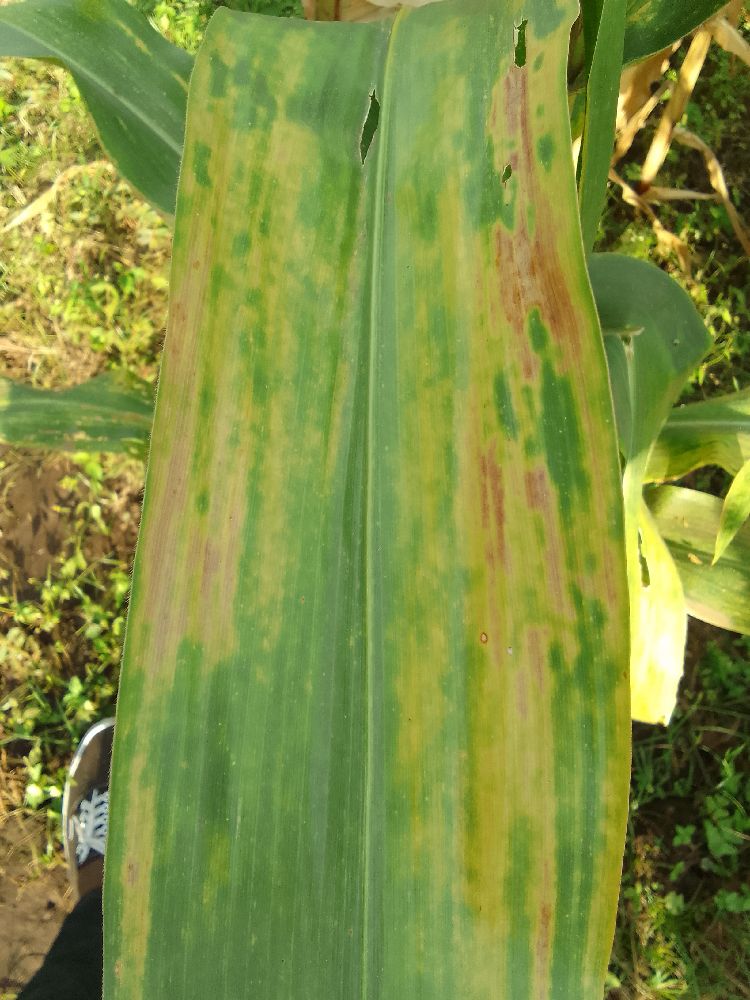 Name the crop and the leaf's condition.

maize, maize lethal necrosis
